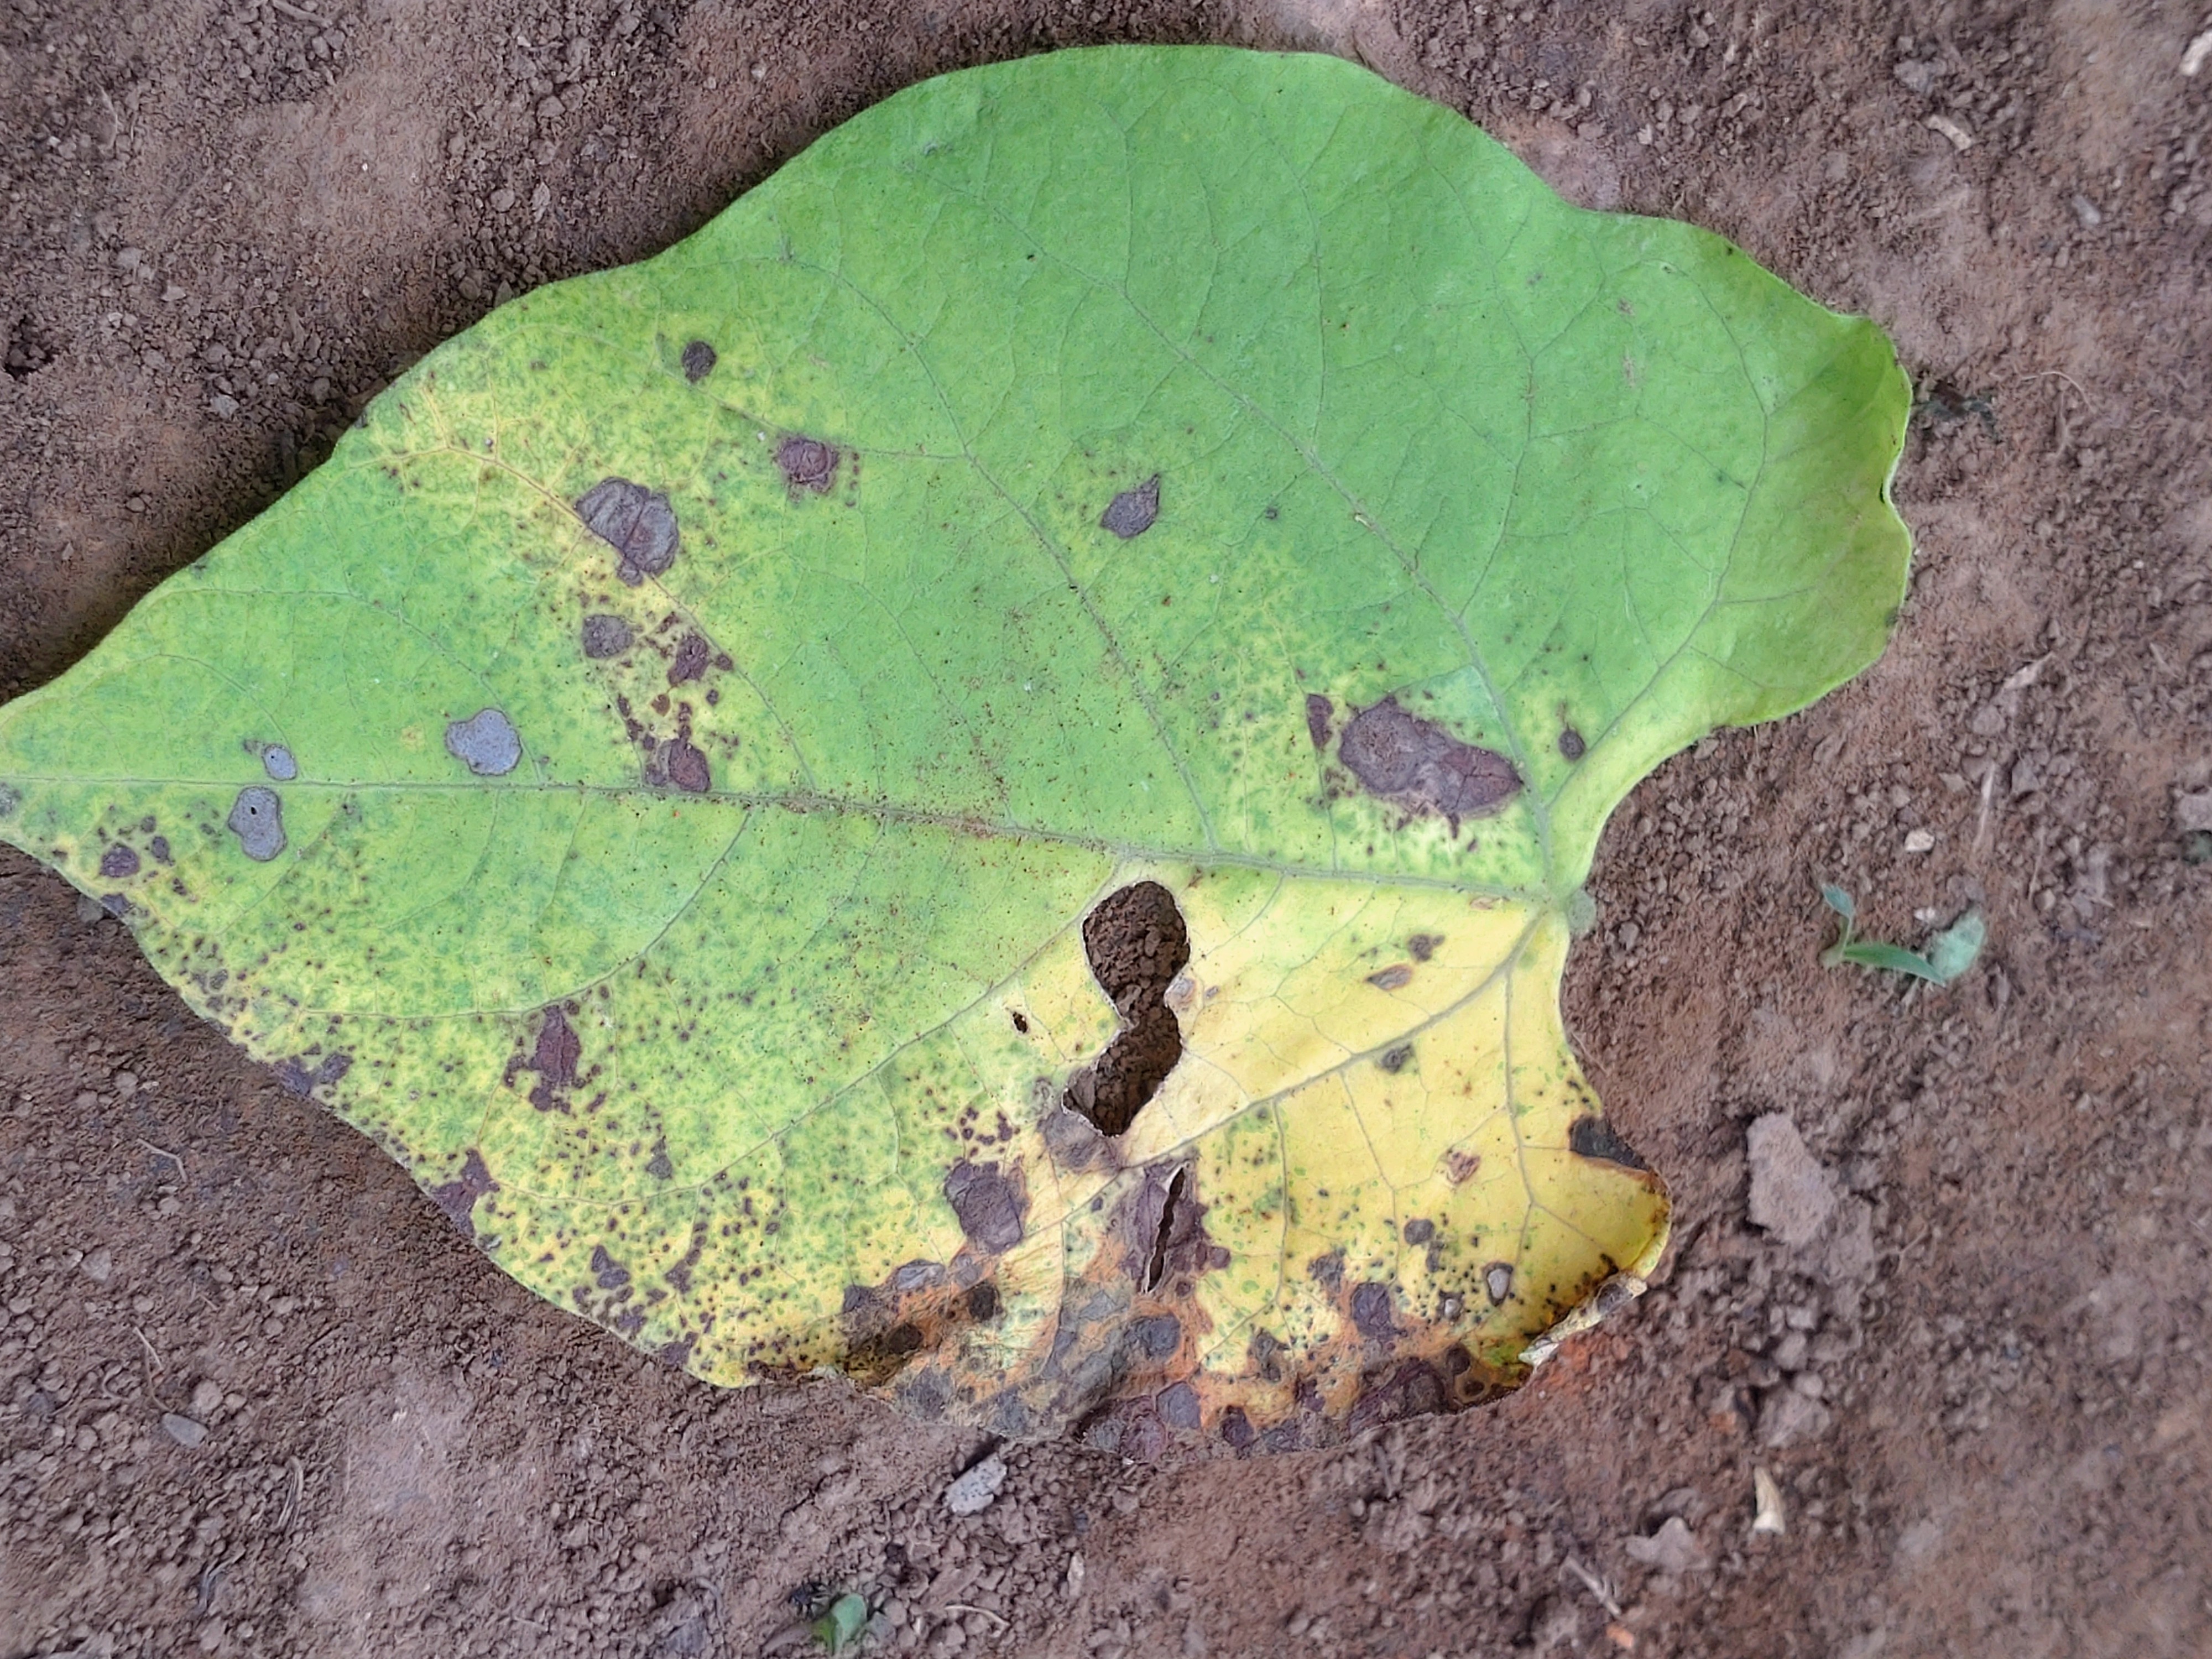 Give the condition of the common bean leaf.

anthracnose
